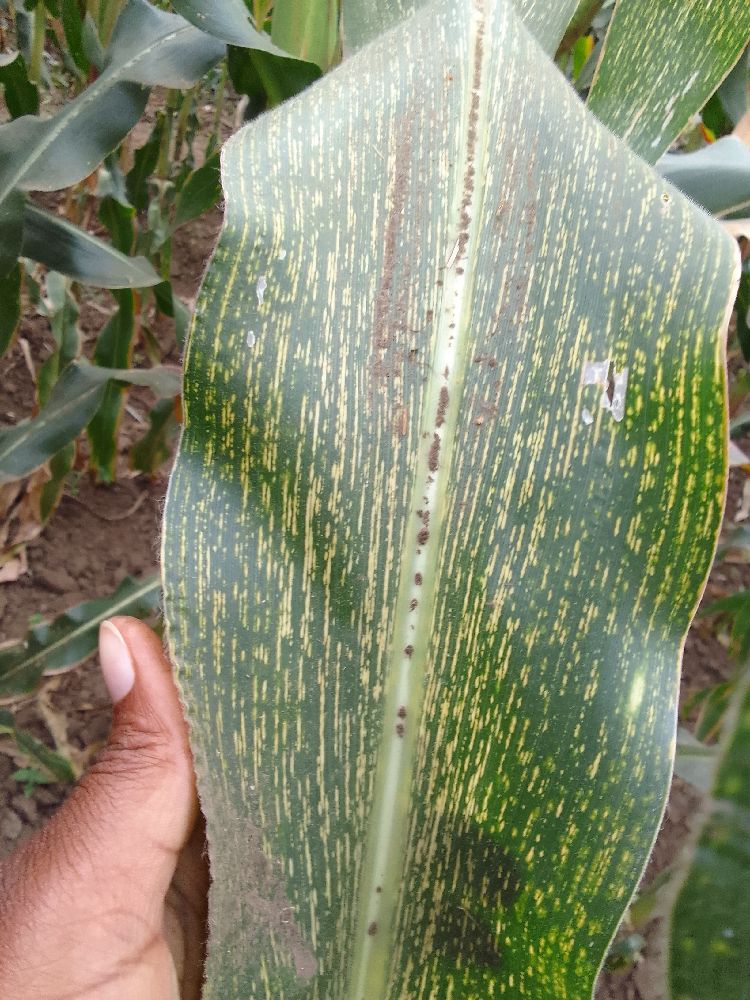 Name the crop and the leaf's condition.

maize, maize streak virus
